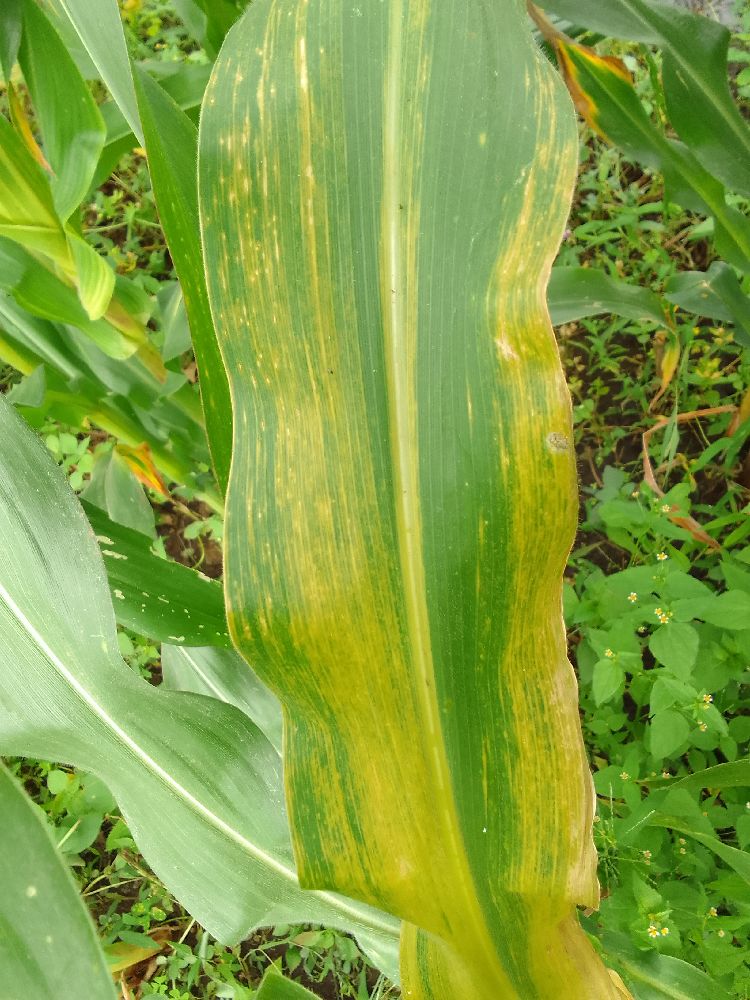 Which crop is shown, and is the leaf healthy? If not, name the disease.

maize, maize lethal necrosis
